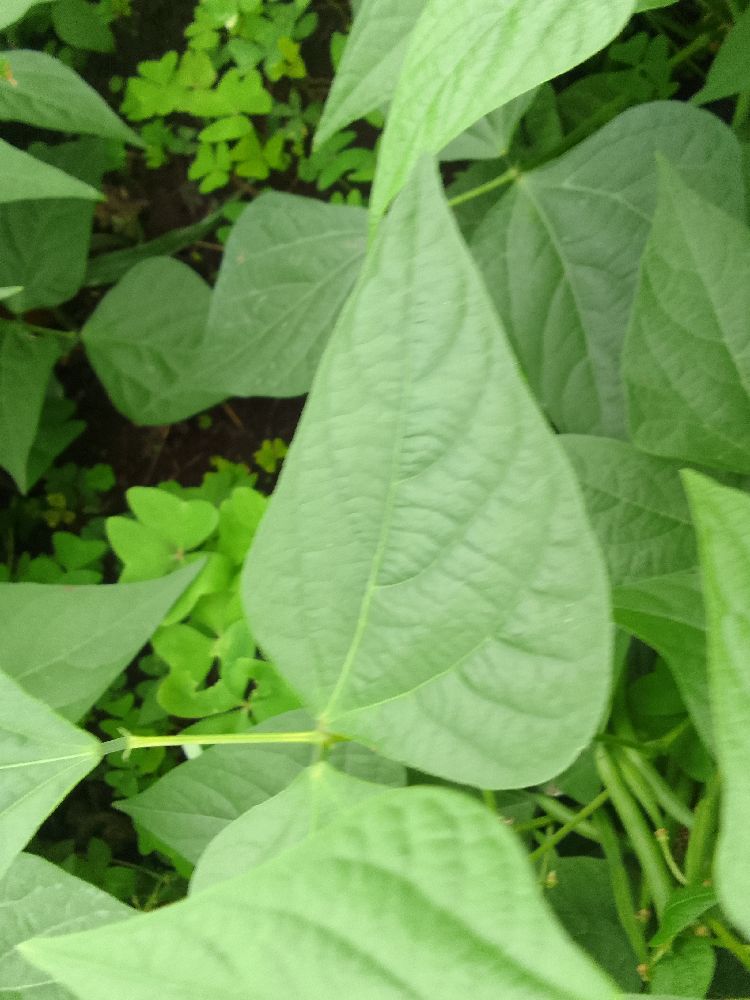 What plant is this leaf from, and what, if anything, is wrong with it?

common bean, healthy
